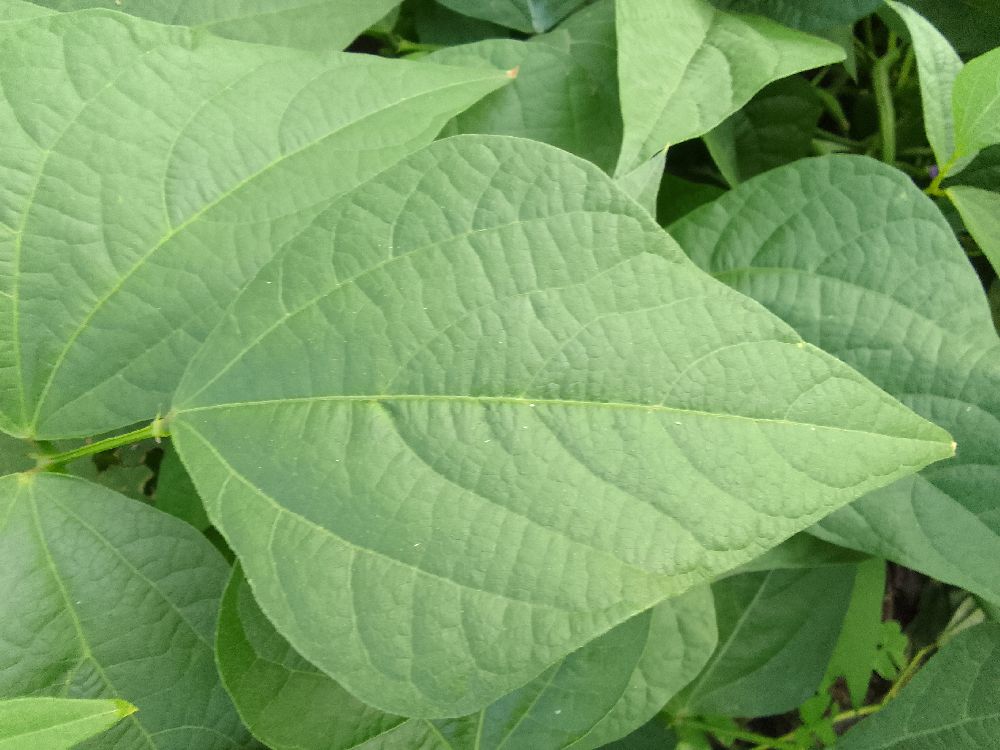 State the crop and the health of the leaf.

common bean, healthy
